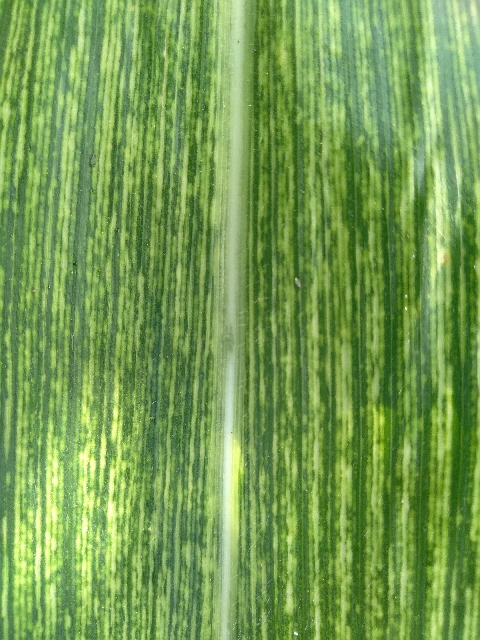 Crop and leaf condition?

maize, maize streak virus
